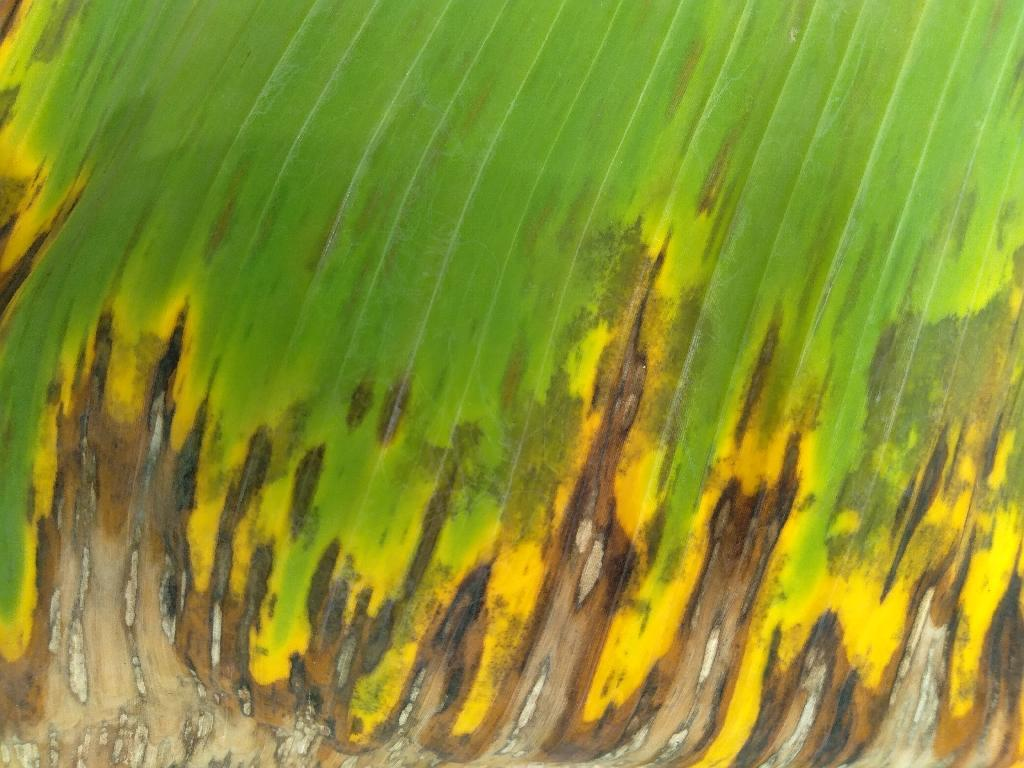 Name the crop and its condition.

banana, black sigatoka
